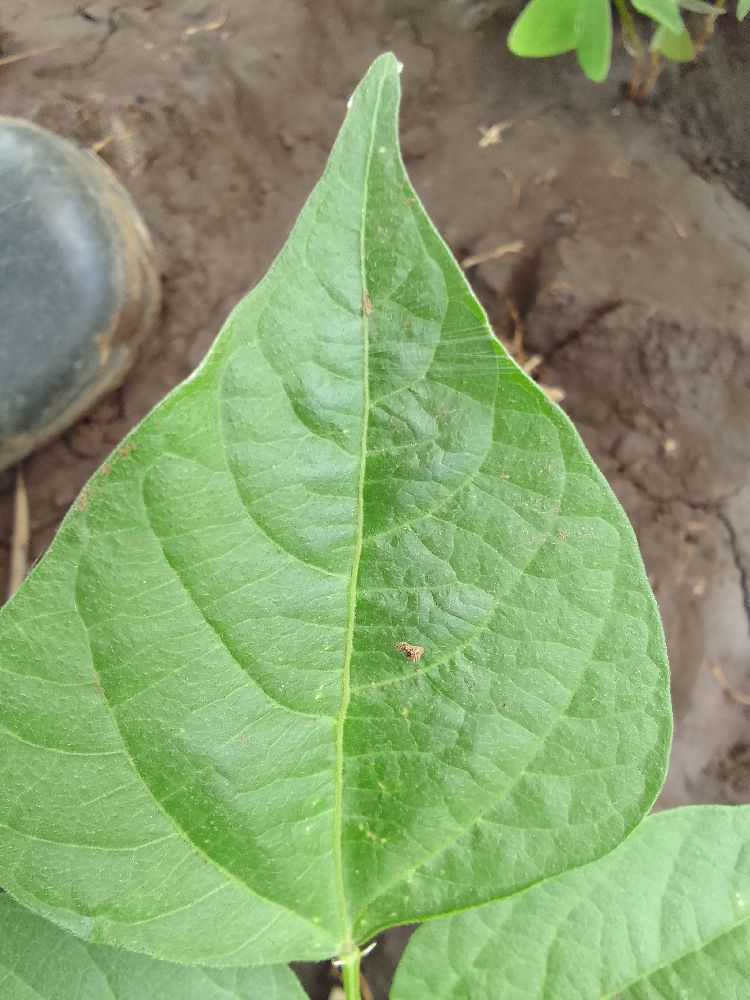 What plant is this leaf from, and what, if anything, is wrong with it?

common bean, healthy
